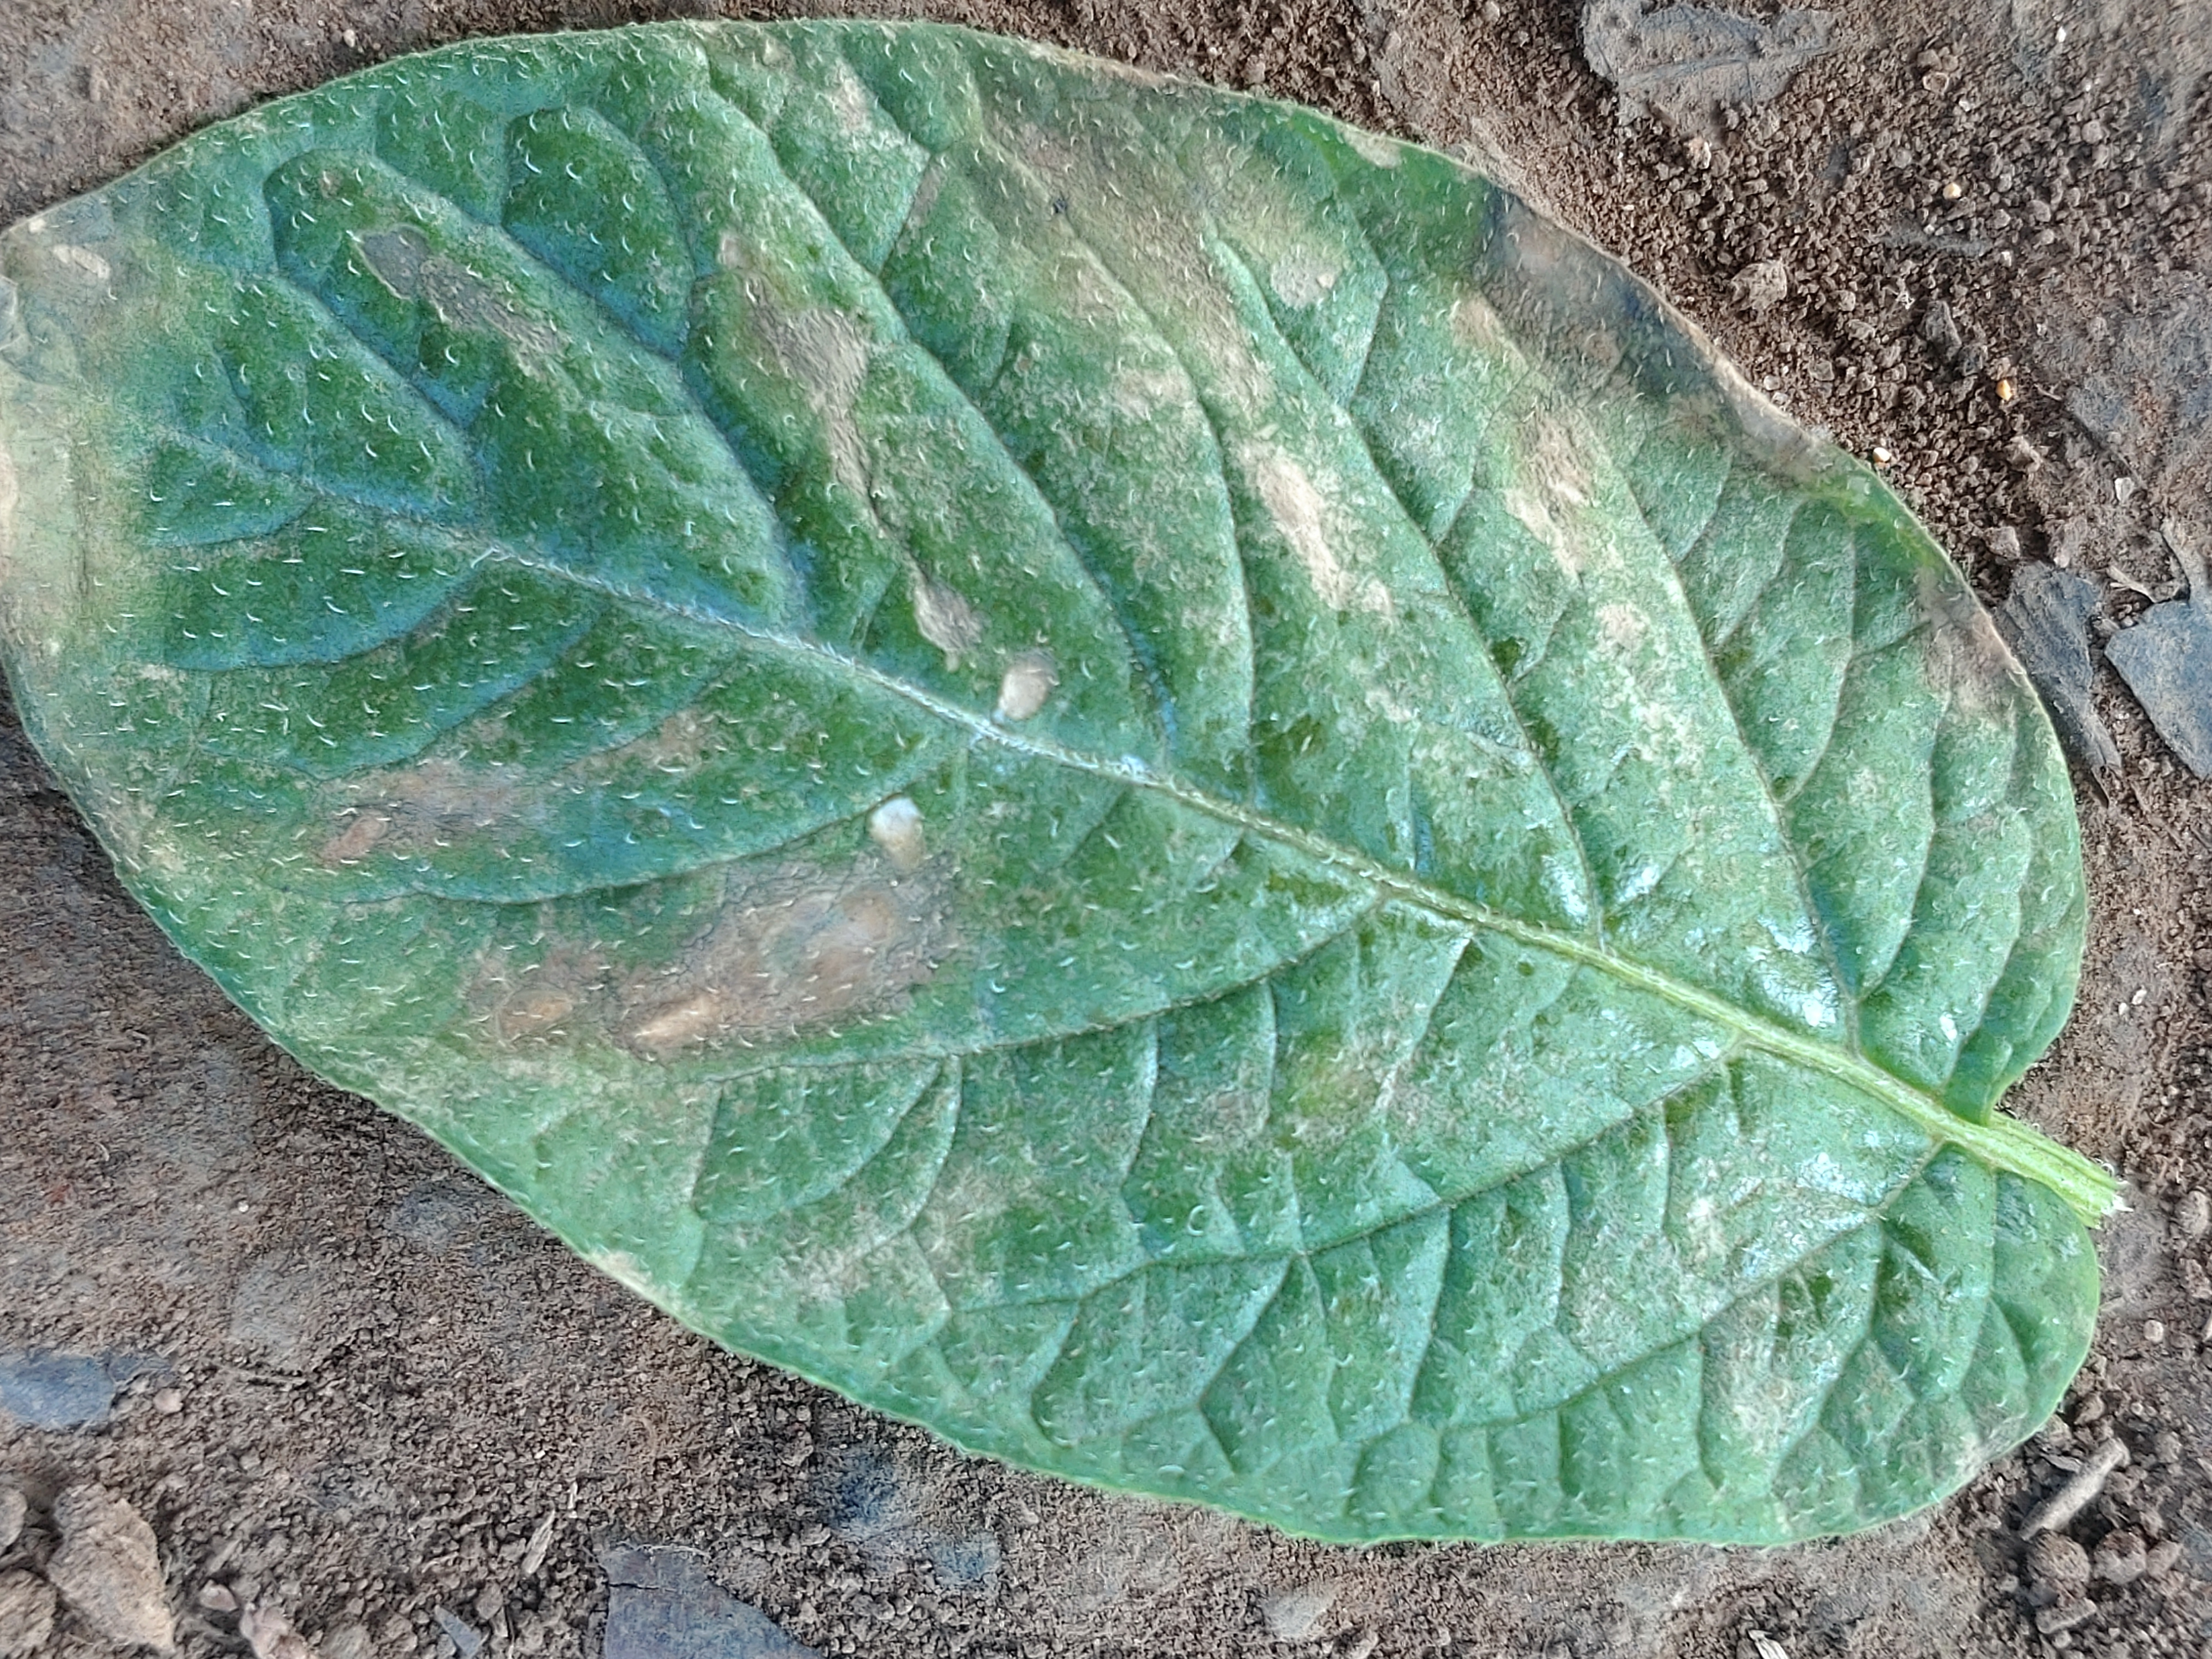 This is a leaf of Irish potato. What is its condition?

early blight
